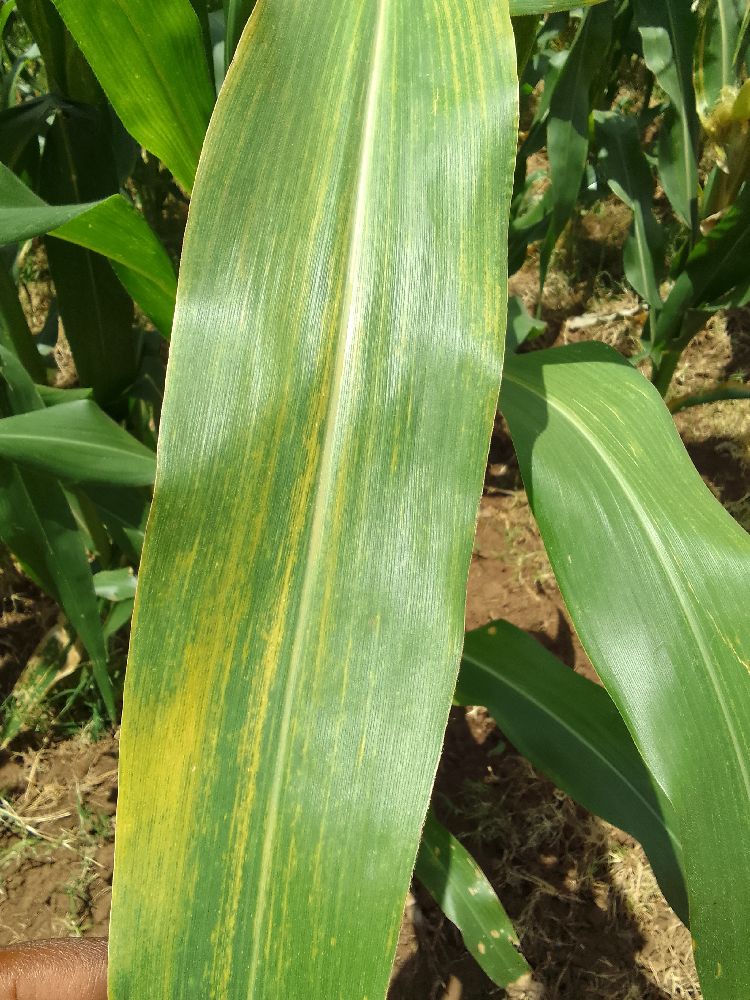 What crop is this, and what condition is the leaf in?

maize, maize lethal necrosis
